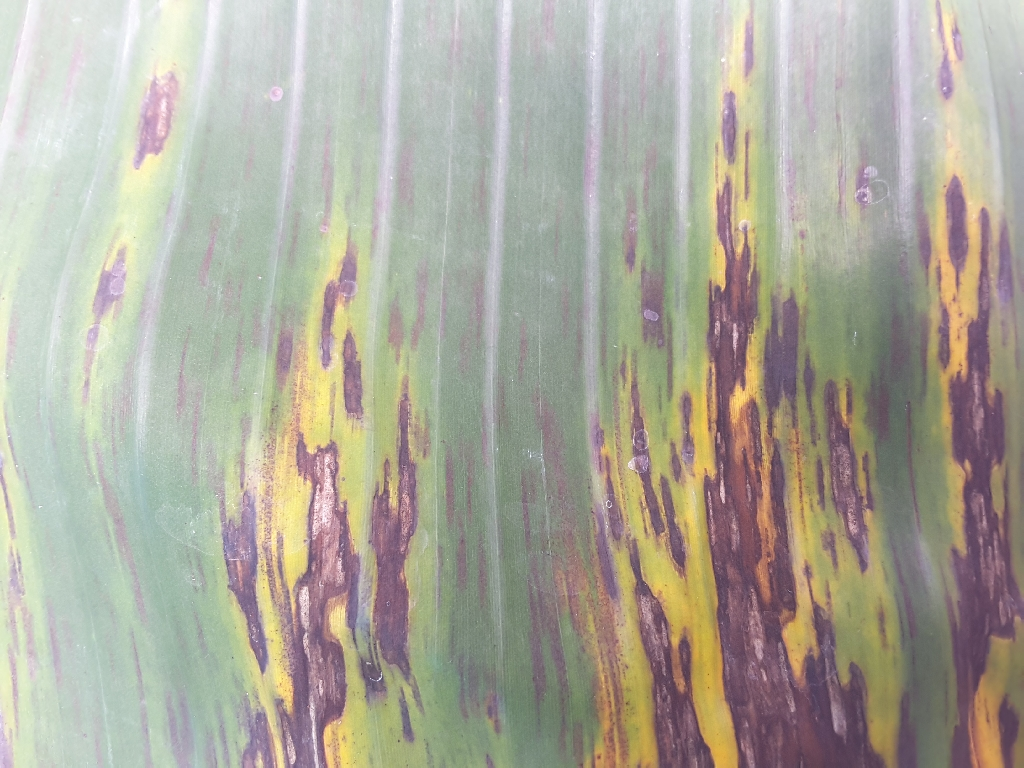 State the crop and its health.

banana, black sigatoka
